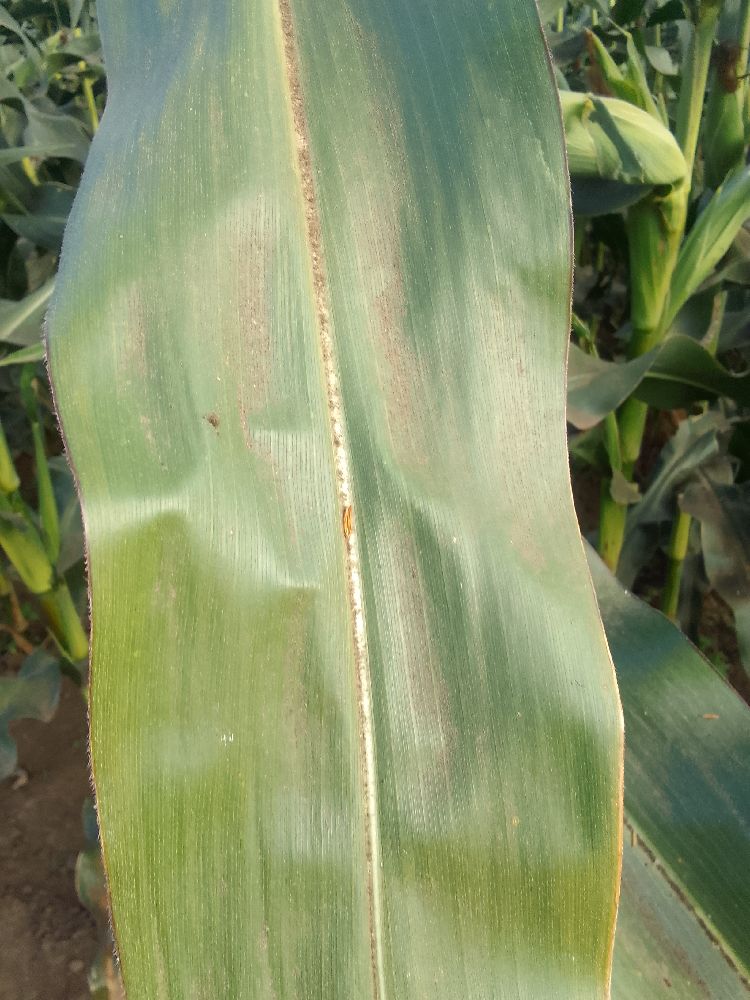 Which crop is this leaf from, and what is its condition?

maize, healthy
